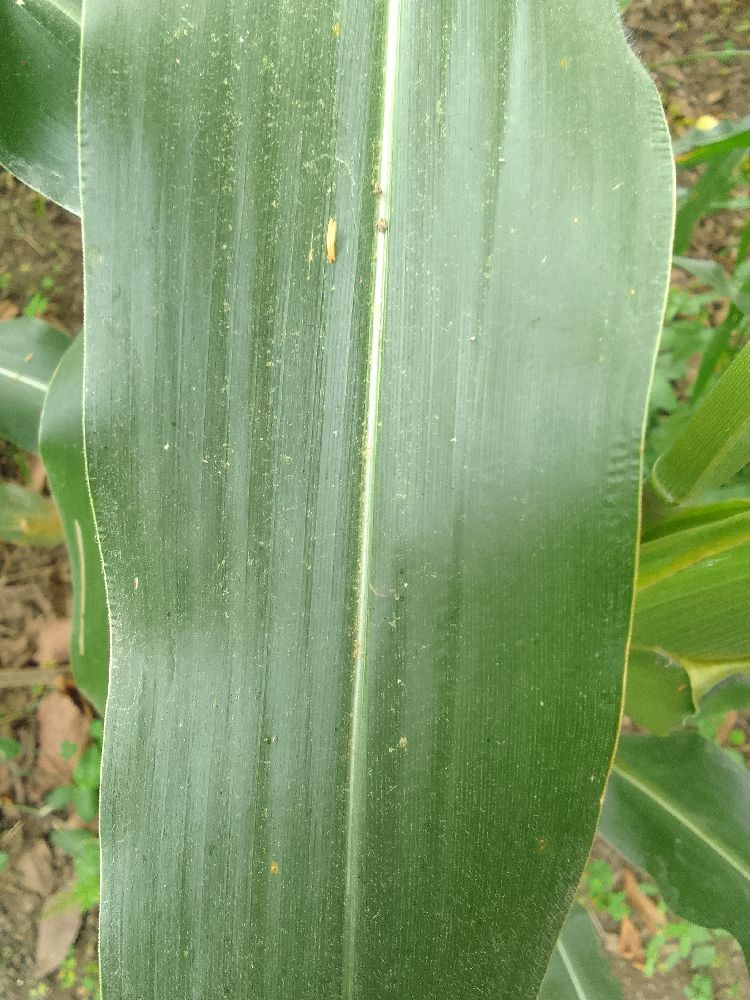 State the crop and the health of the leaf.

maize, healthy
